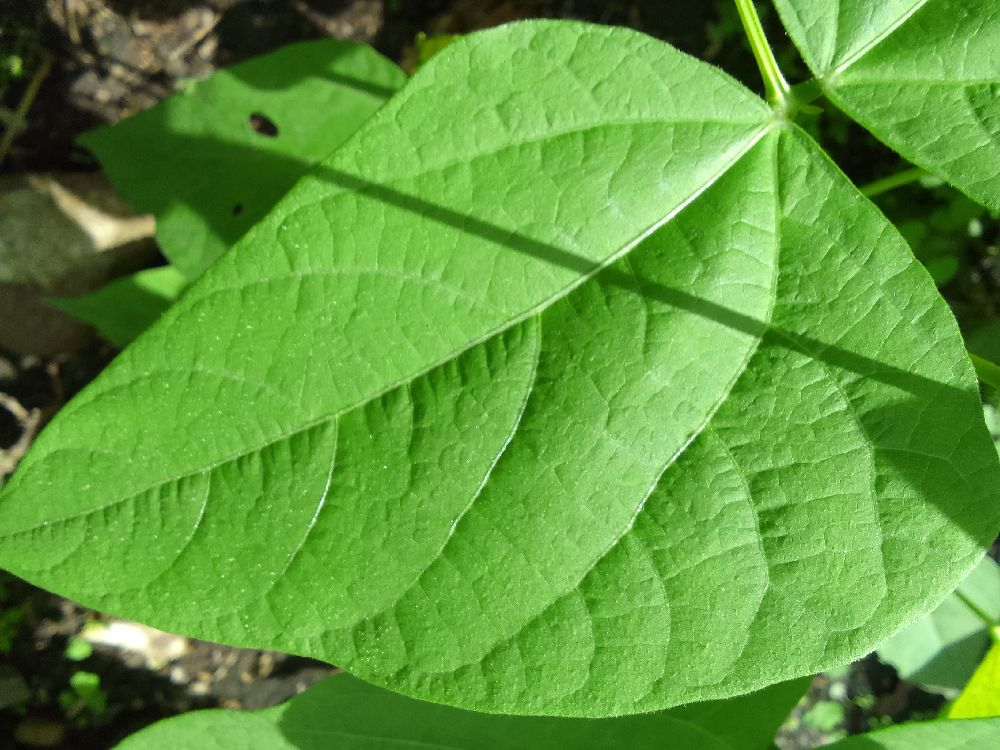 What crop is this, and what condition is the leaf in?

common bean, healthy
